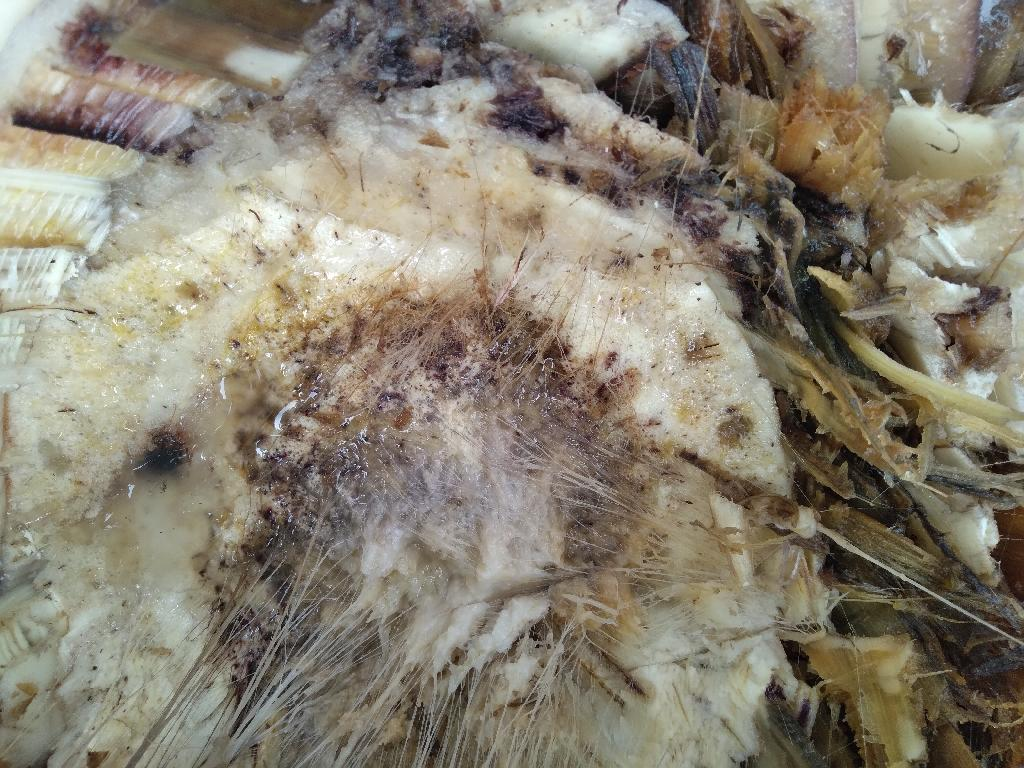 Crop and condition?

banana, fusarium wilt race 1
